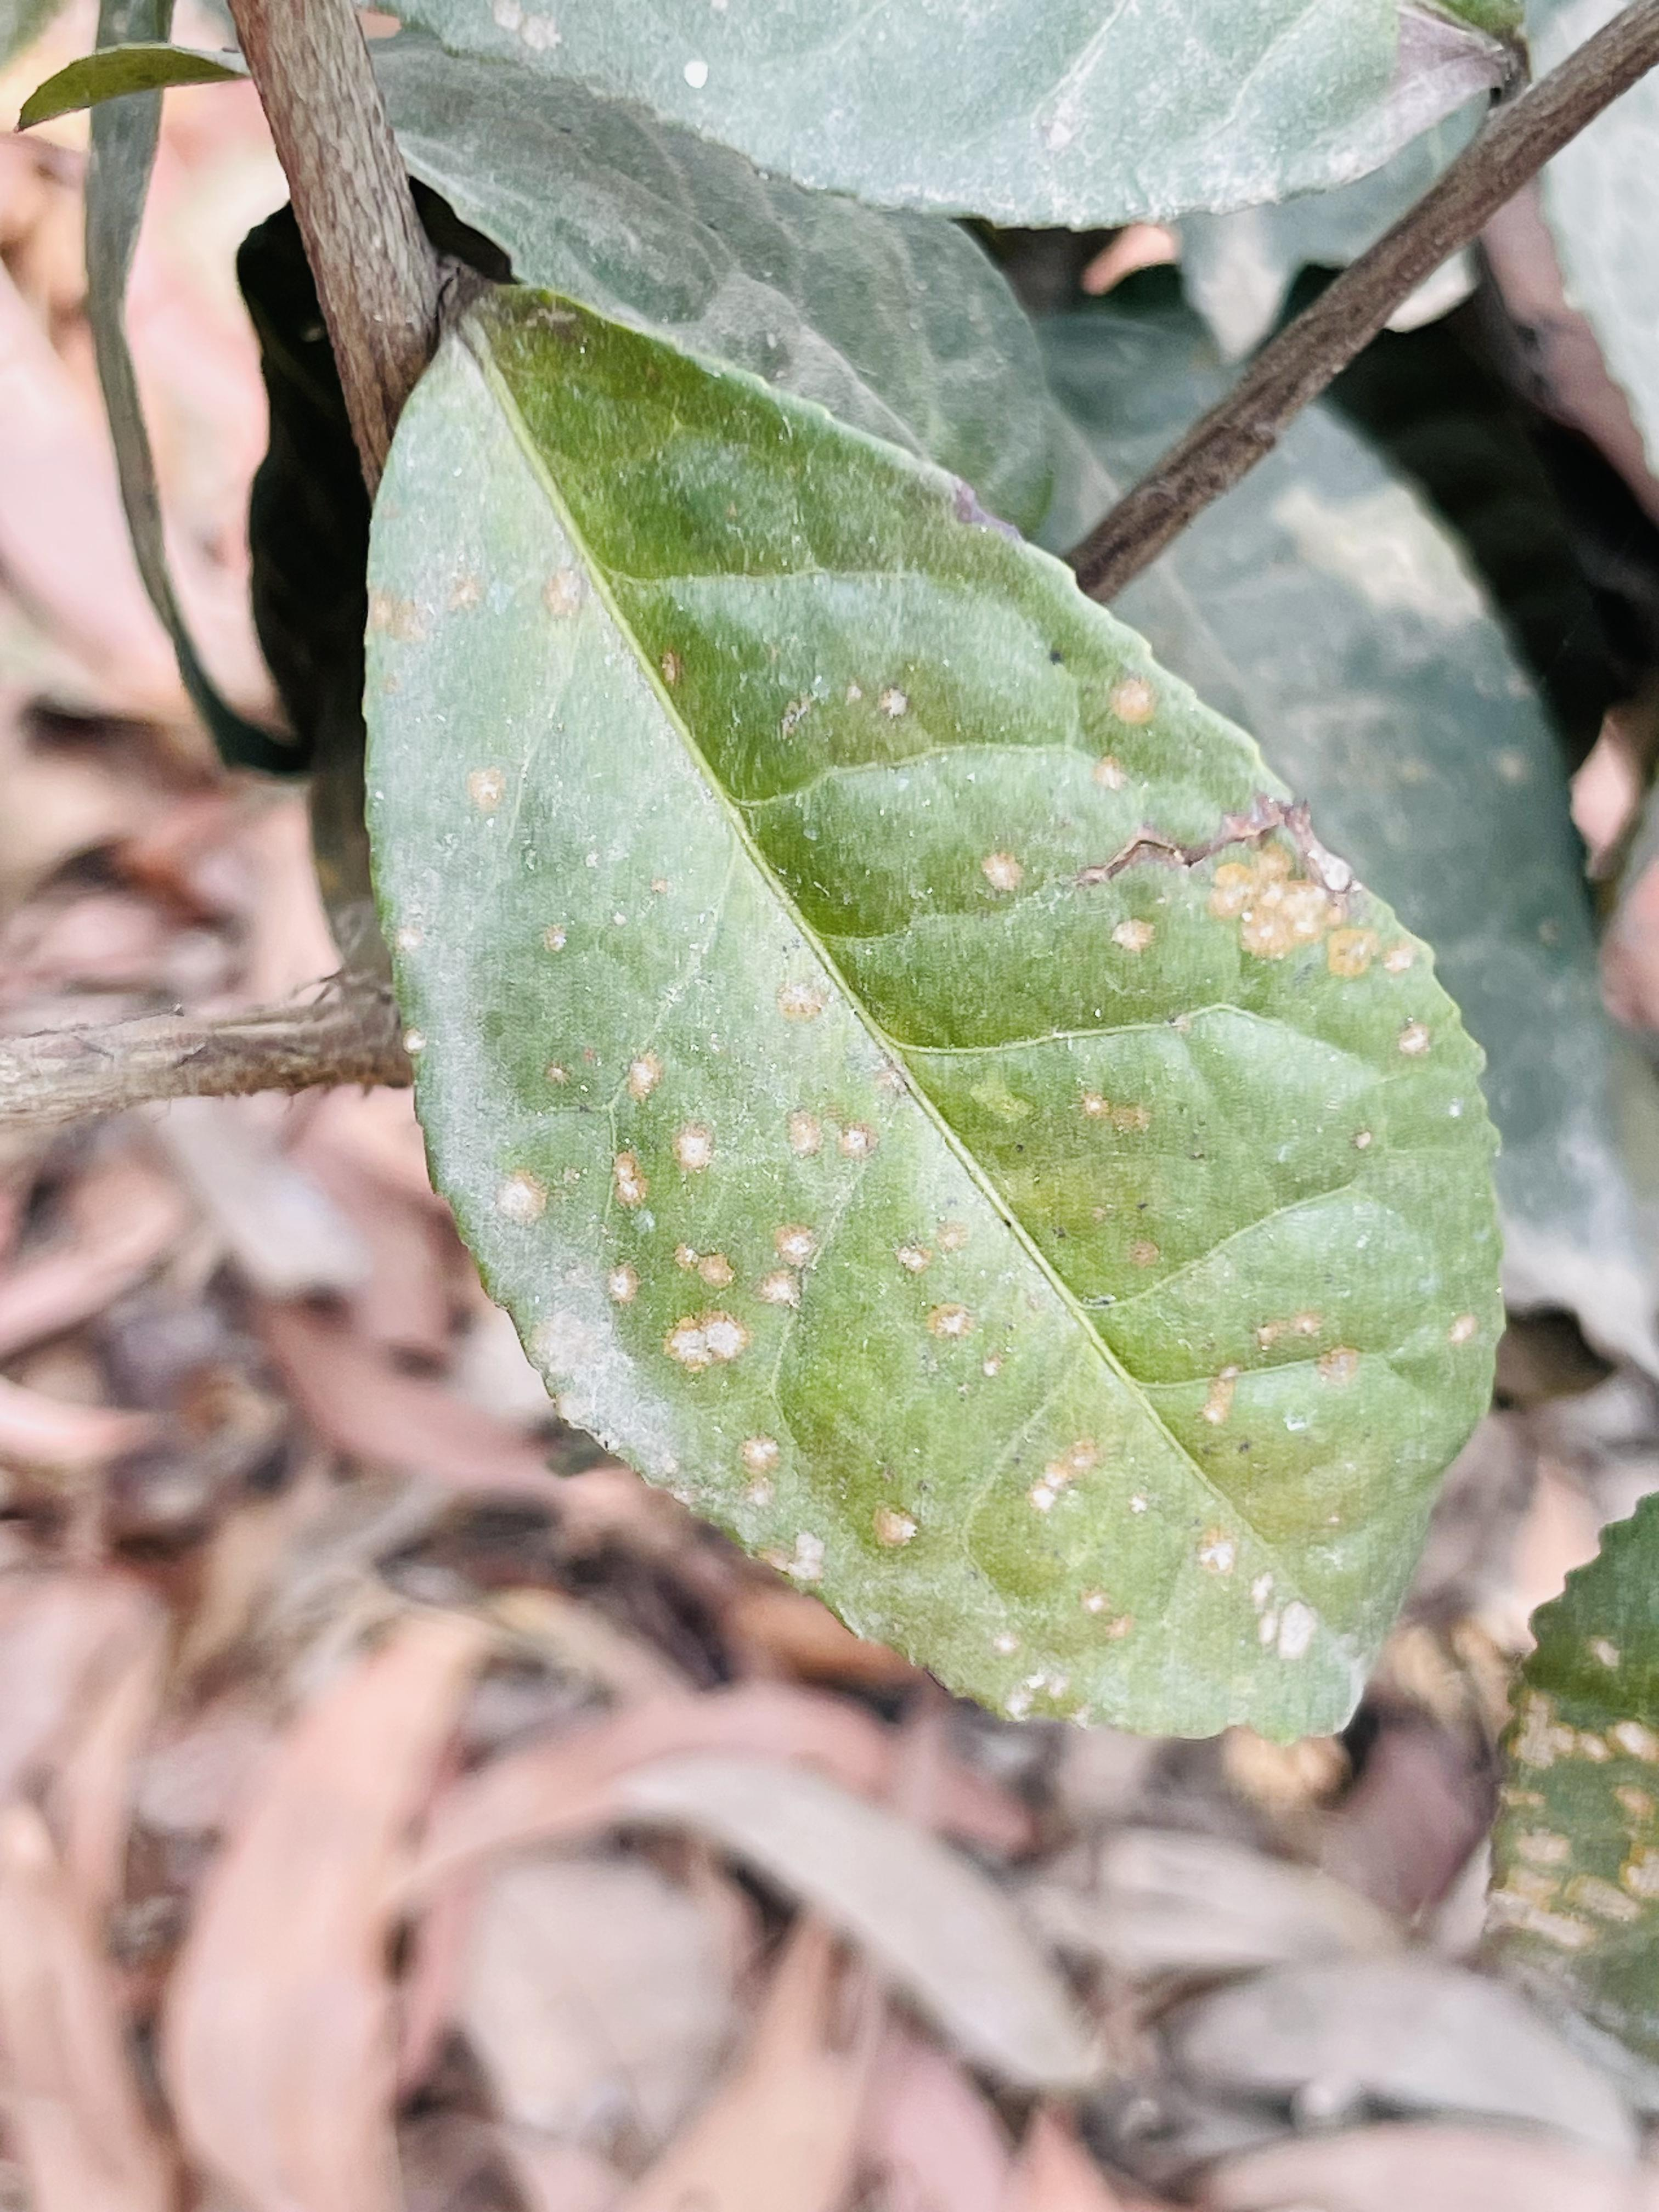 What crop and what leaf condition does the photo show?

tea, red rust
